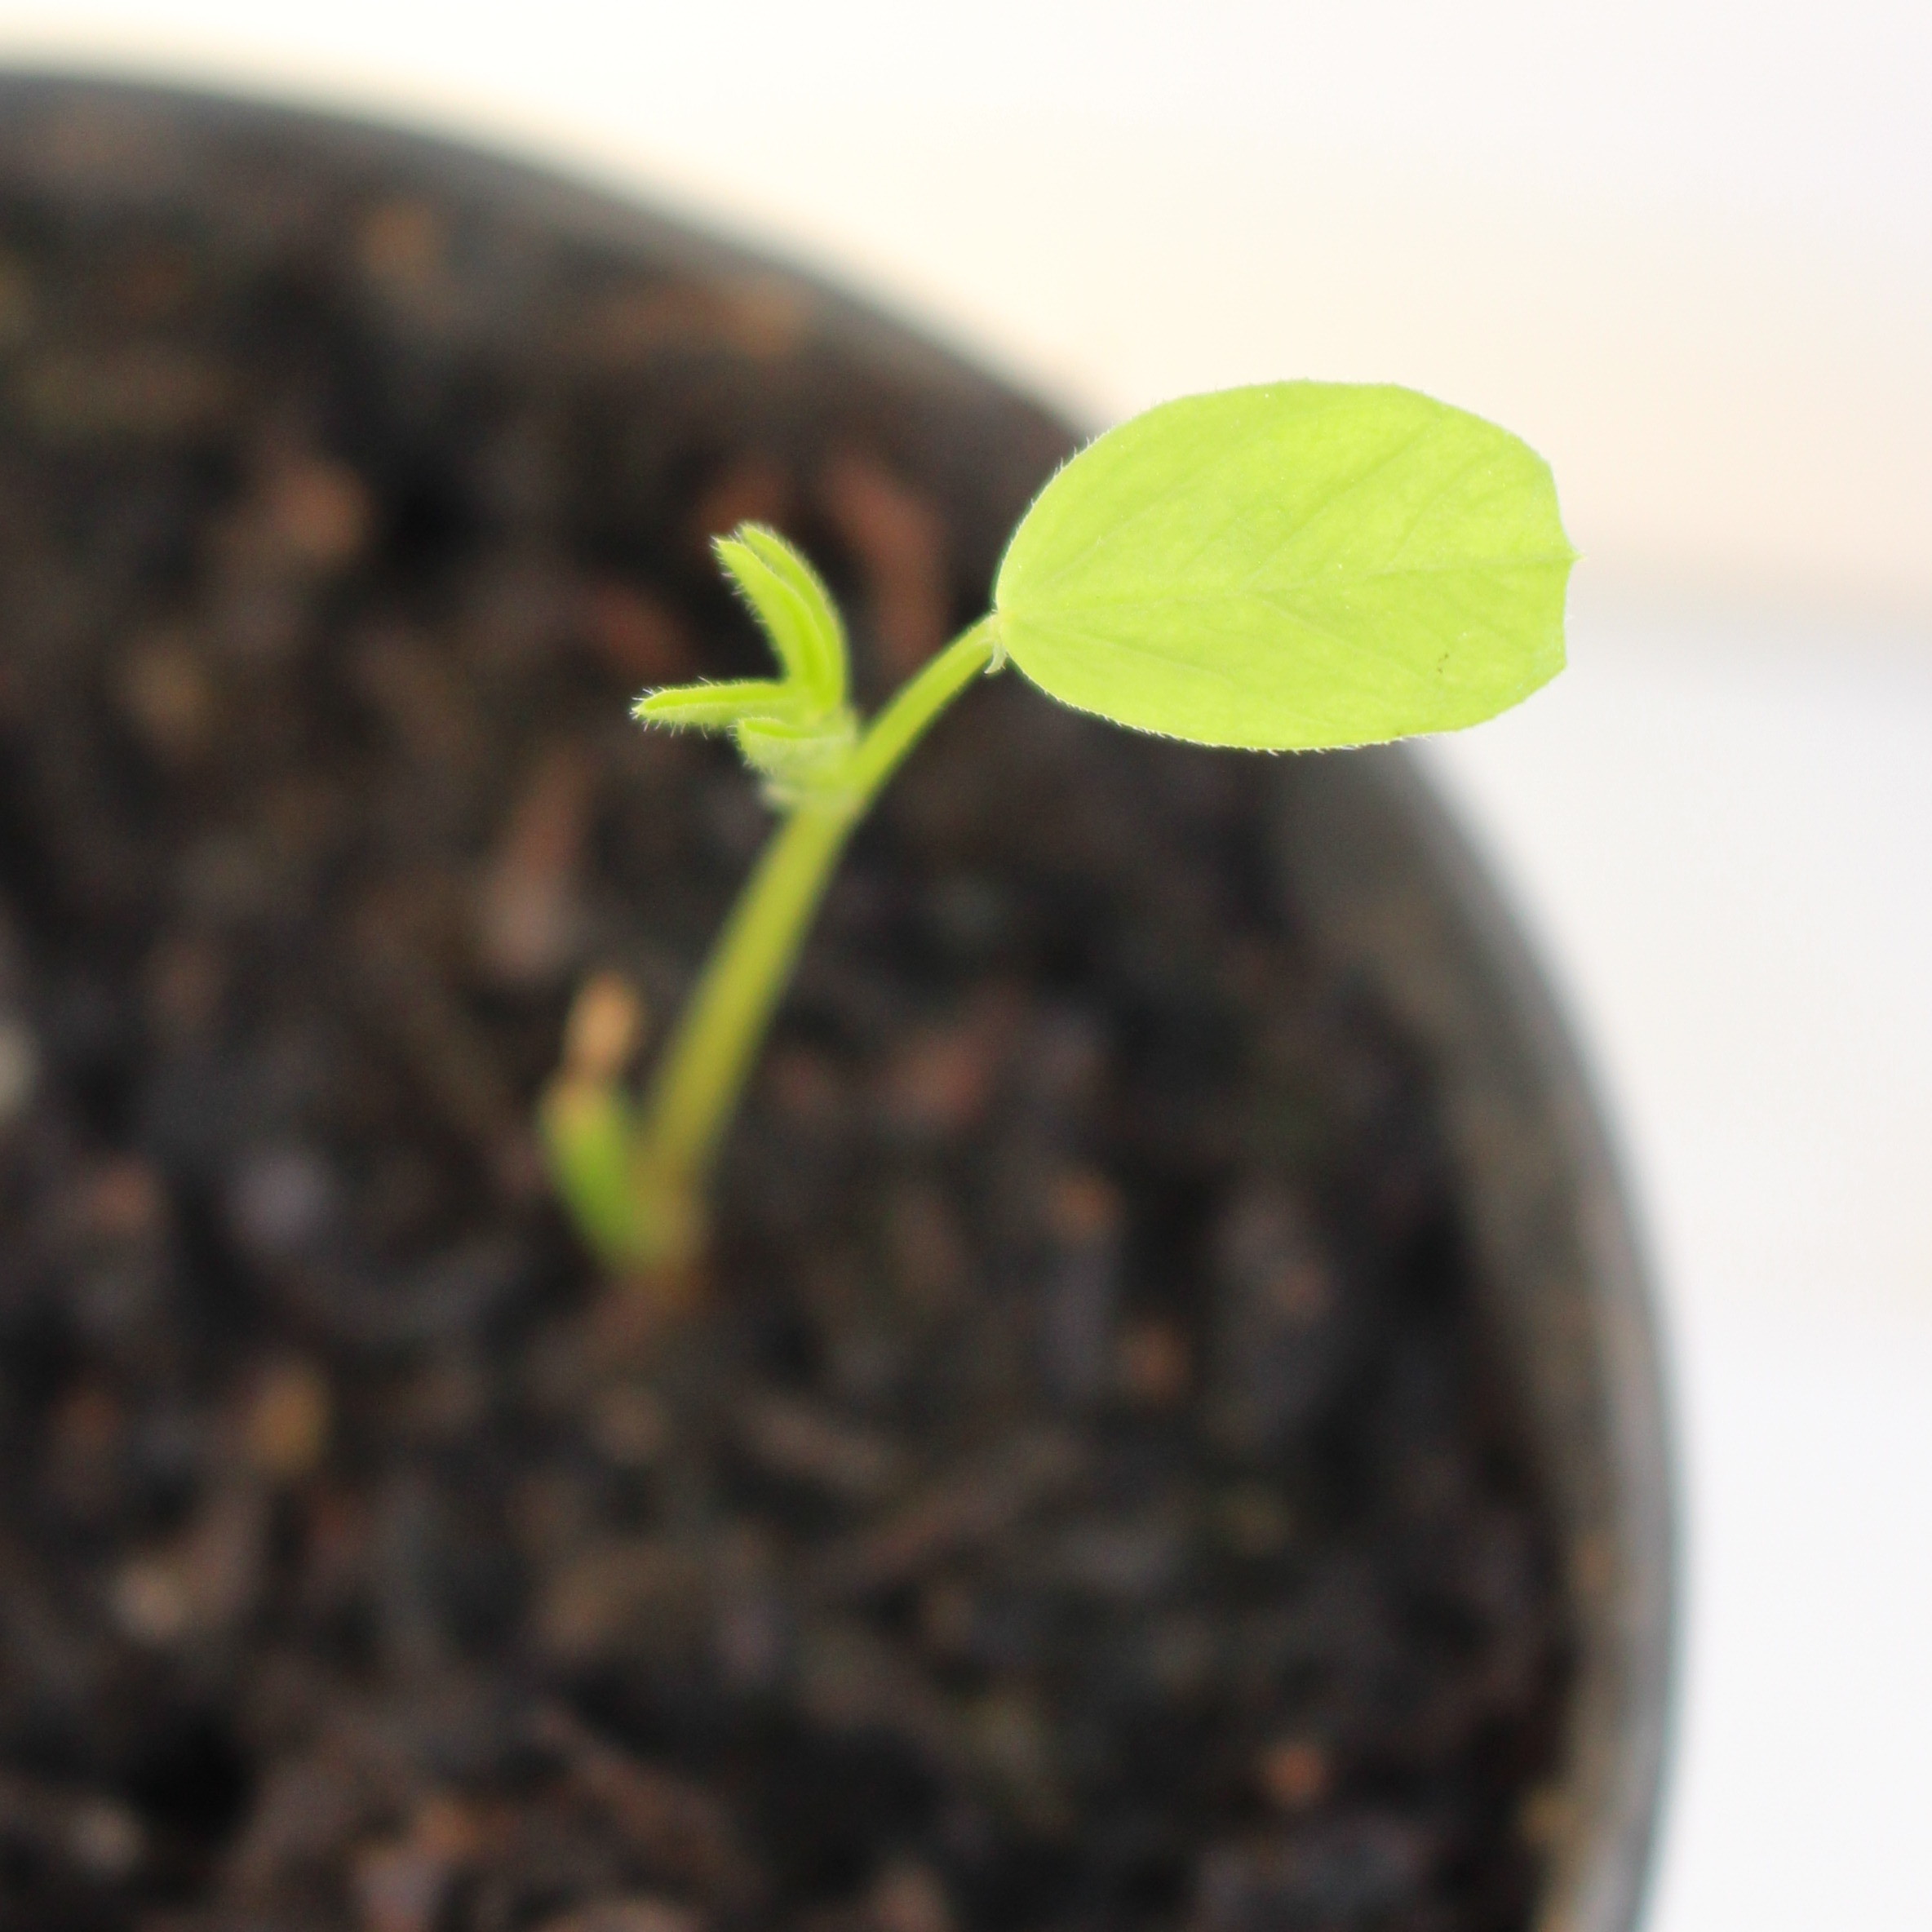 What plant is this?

Vicia sativa
